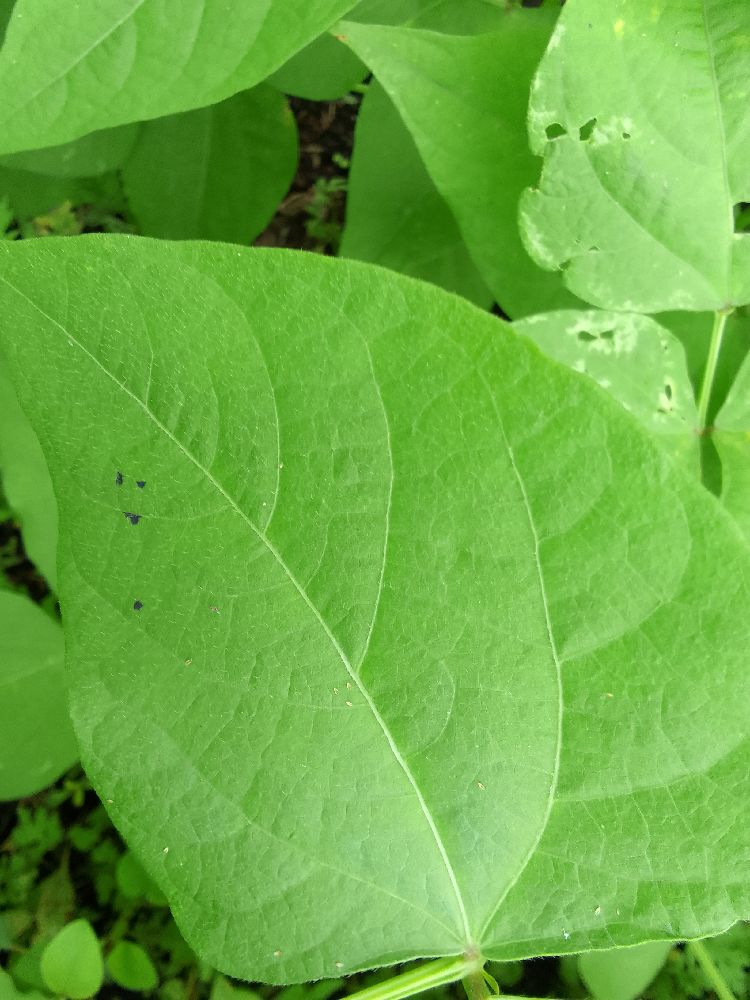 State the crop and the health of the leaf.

common bean, healthy
